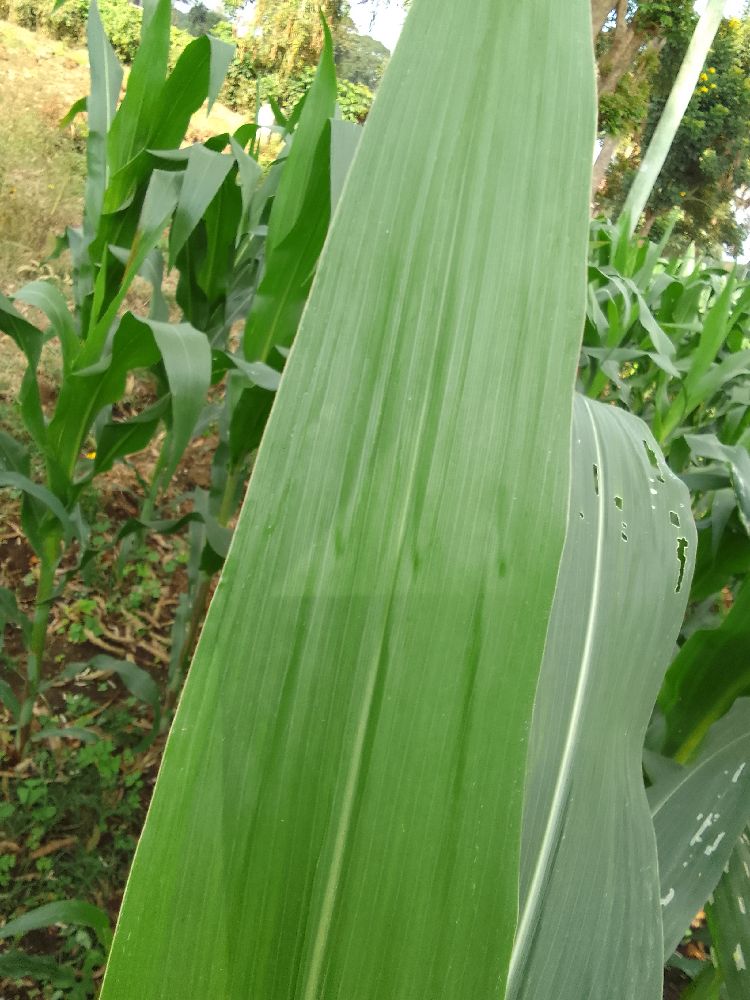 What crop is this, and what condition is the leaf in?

maize, healthy
